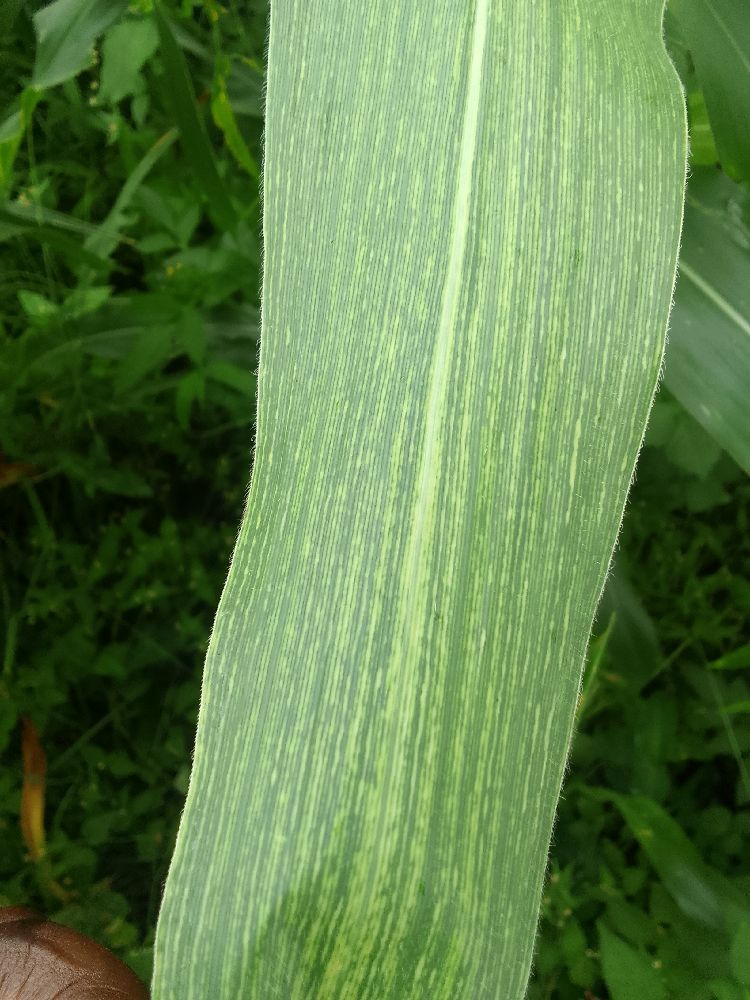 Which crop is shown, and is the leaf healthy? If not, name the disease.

maize, maize streak virus
